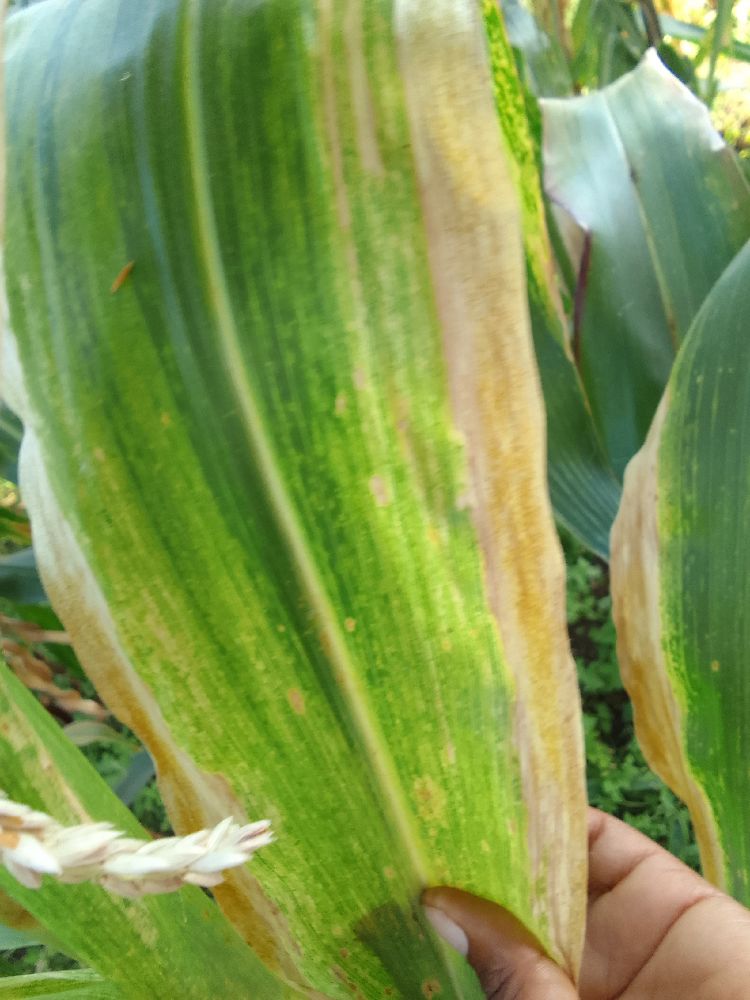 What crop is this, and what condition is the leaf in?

maize, maize lethal necrosis
